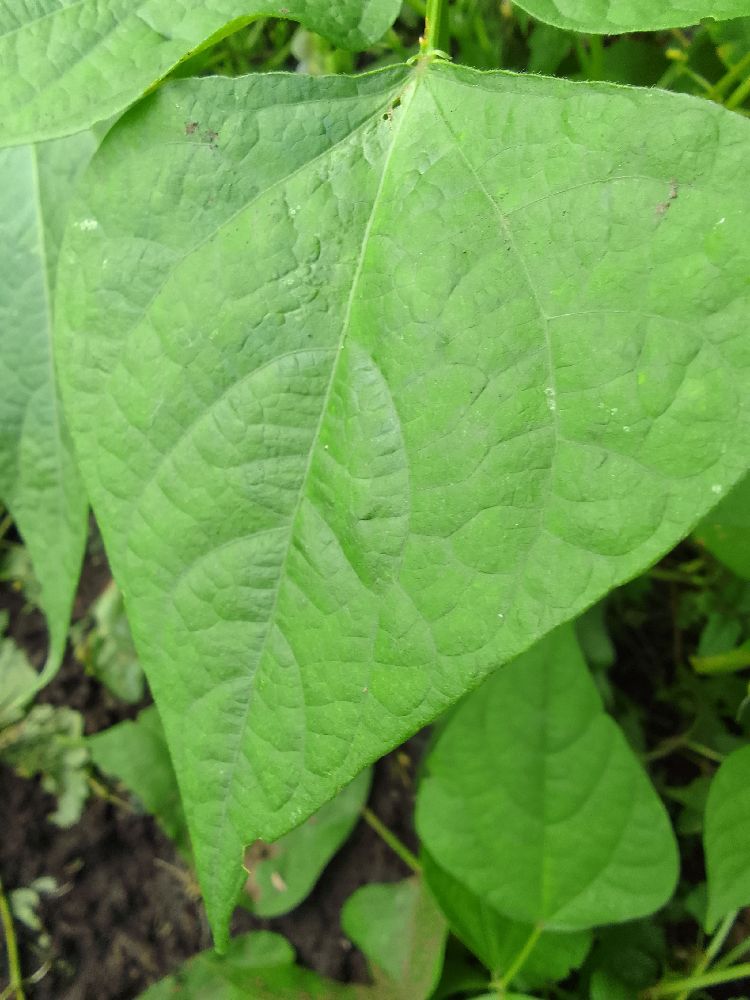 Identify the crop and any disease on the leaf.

common bean, healthy
